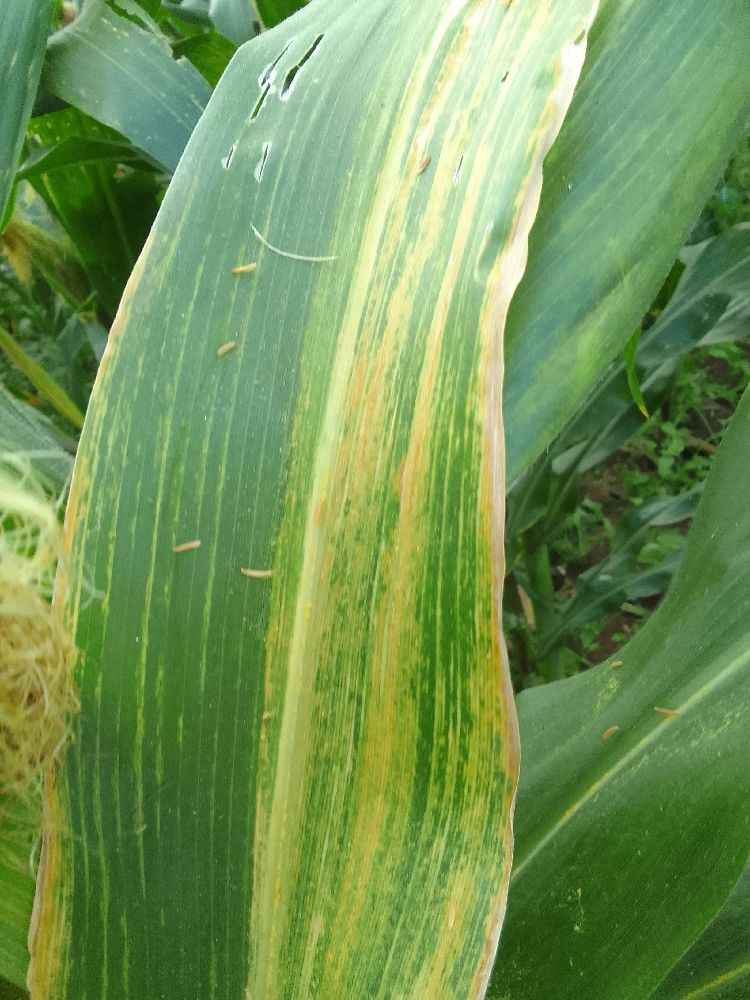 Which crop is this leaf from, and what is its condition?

maize, maize lethal necrosis
